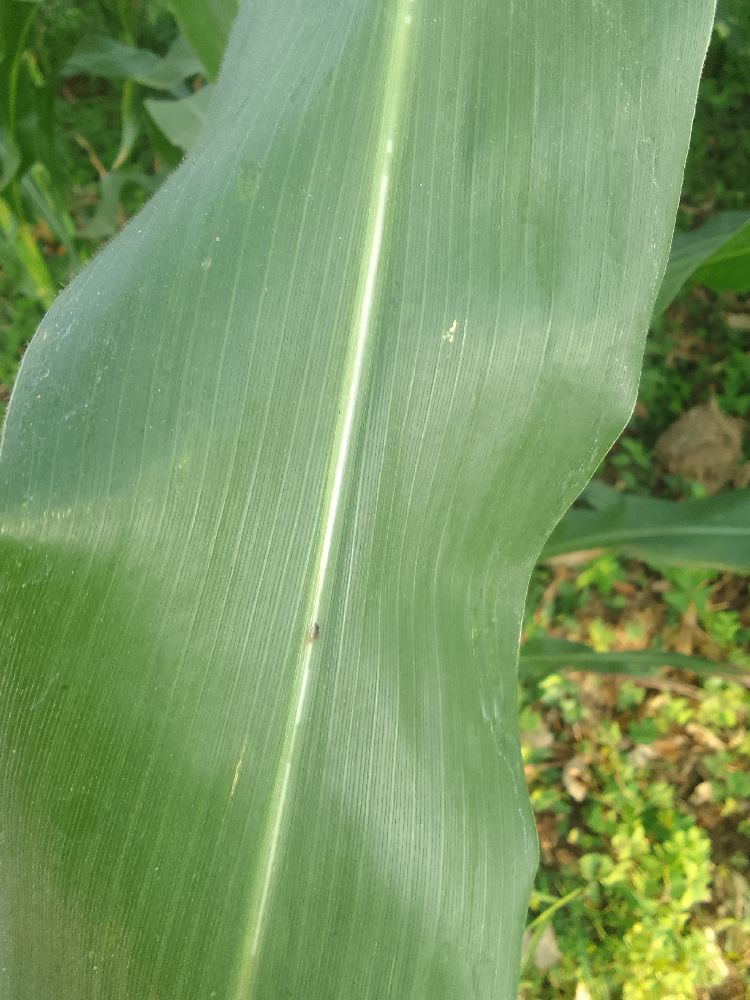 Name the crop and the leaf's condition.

maize, healthy
